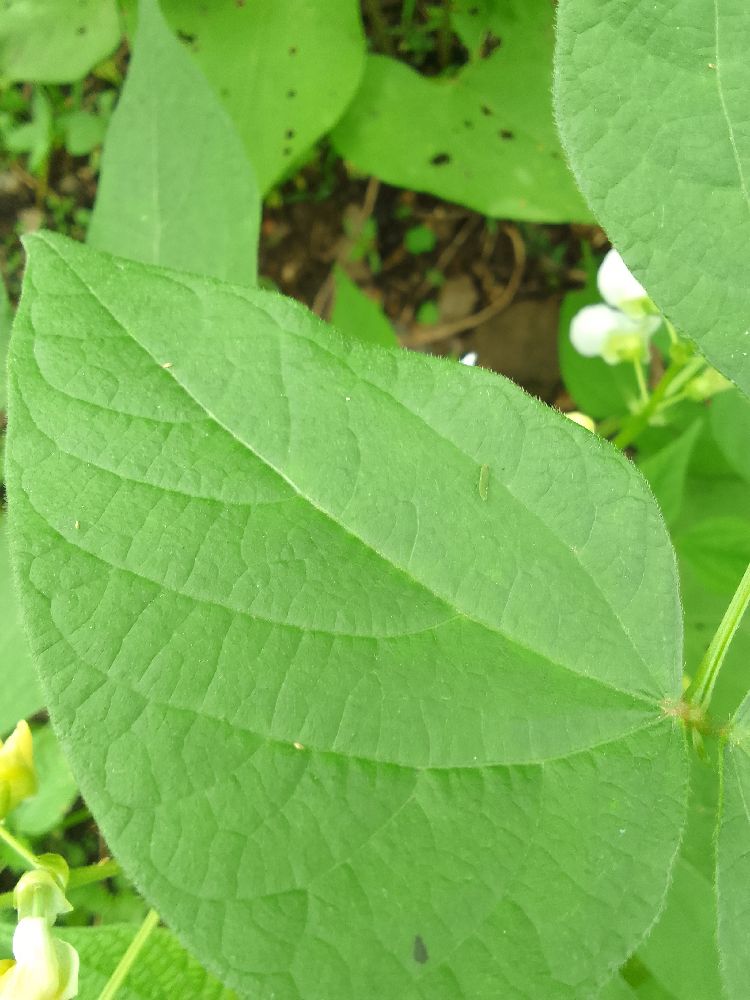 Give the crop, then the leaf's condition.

common bean, healthy
